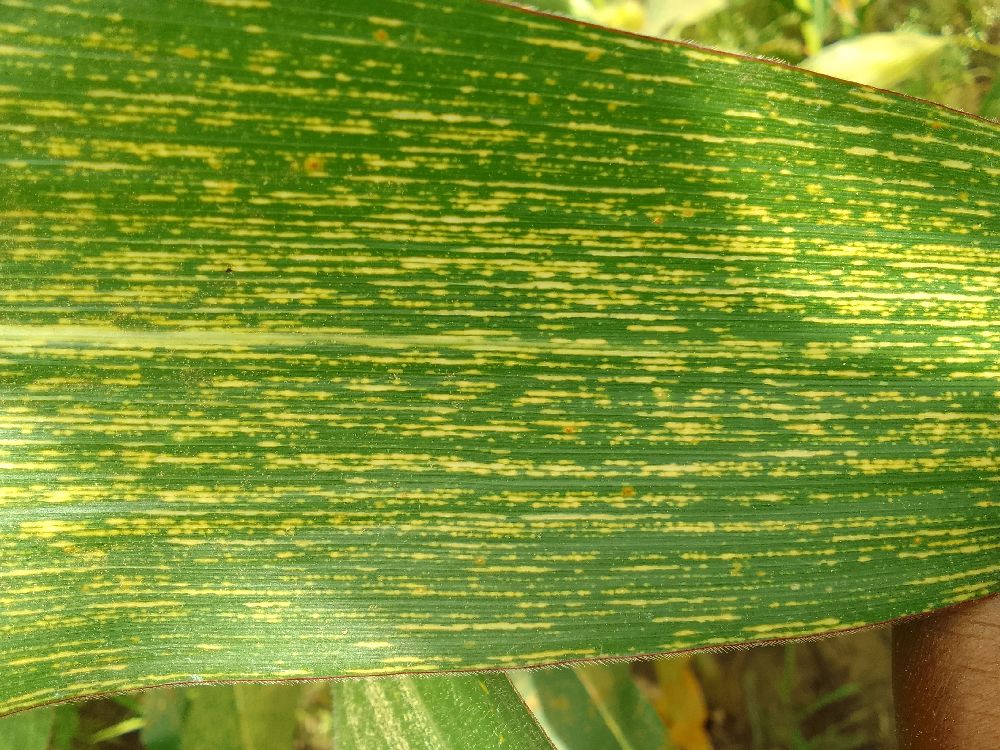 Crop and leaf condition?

maize, maize streak virus
